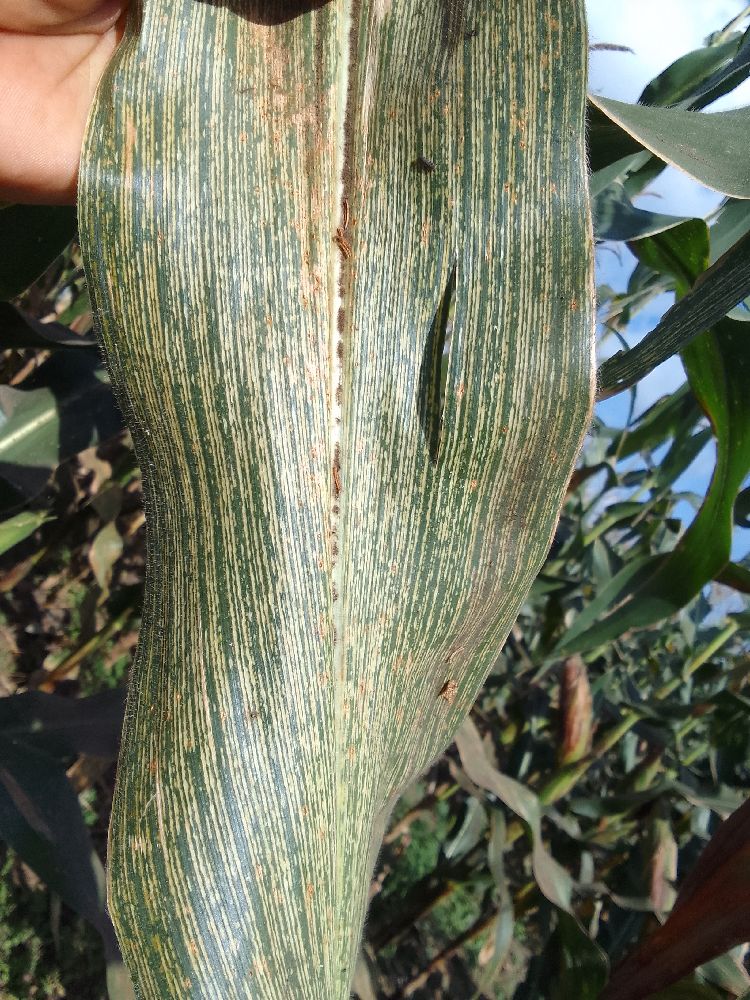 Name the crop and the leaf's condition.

maize, maize streak virus
